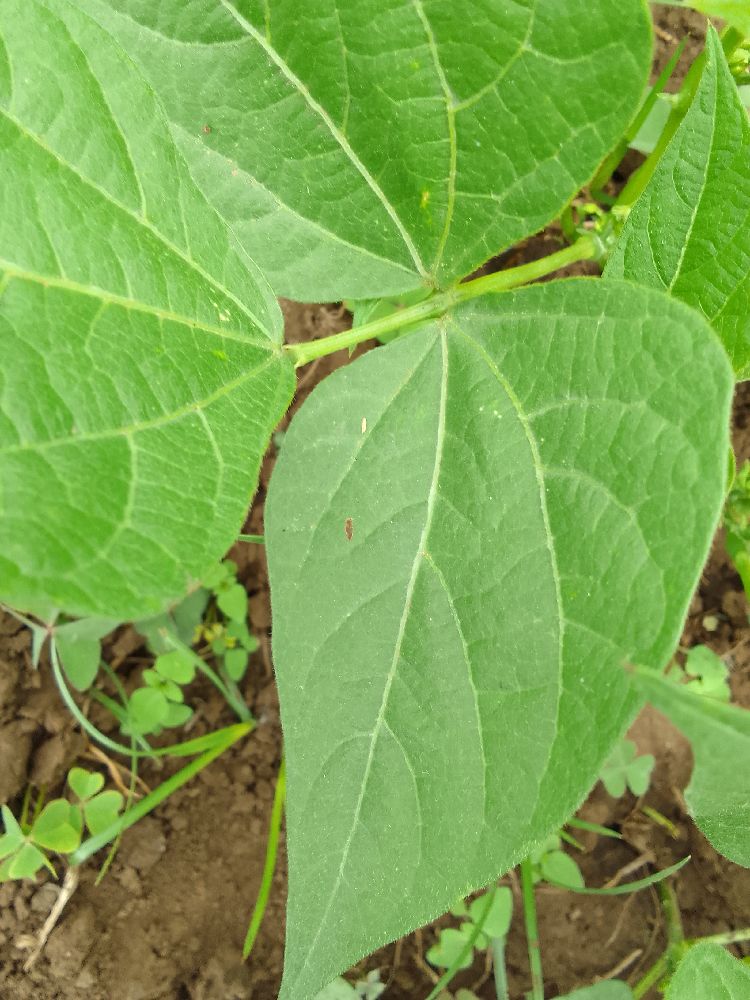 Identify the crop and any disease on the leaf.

common bean, healthy
